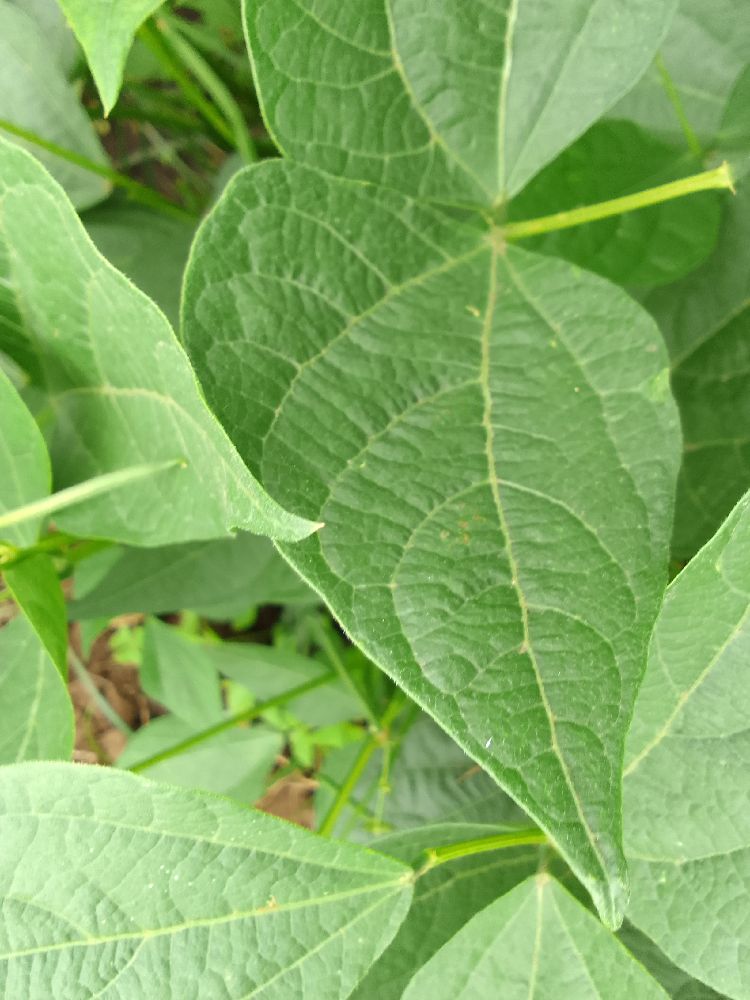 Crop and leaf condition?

common bean, healthy
